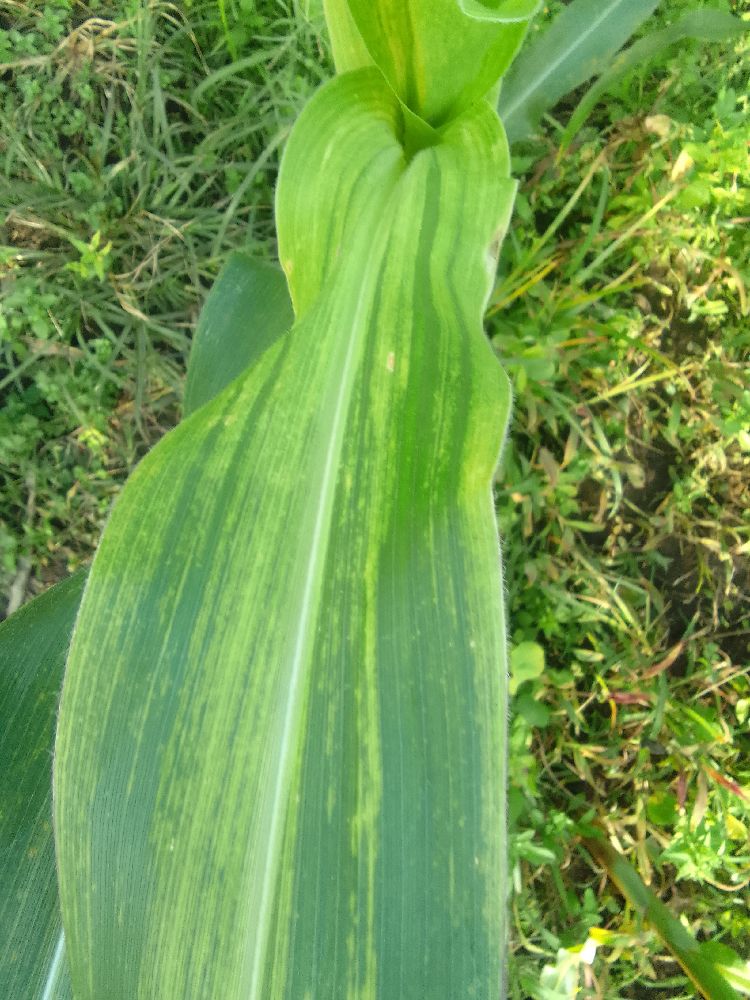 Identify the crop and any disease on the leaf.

maize, maize lethal necrosis
